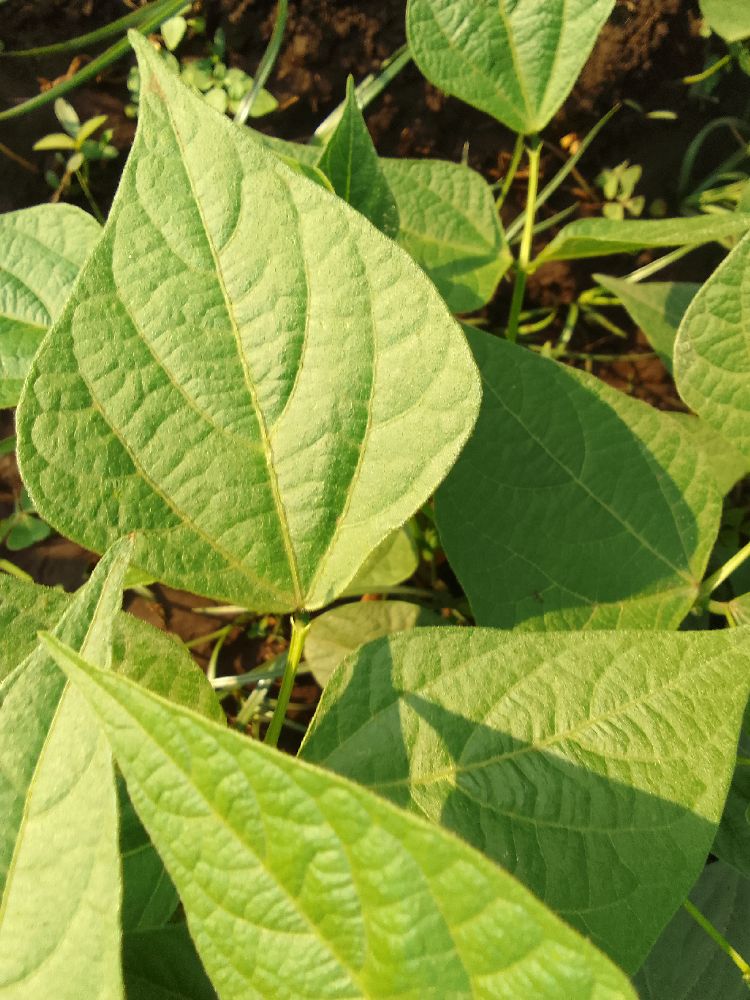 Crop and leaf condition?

common bean, healthy
